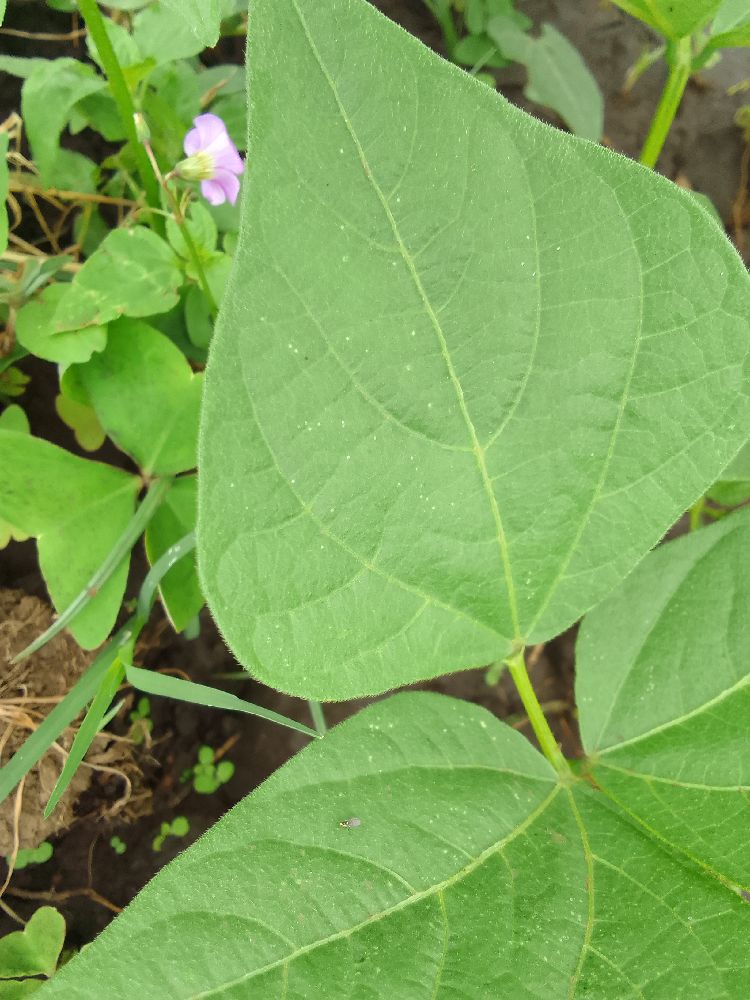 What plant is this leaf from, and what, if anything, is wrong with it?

common bean, healthy
